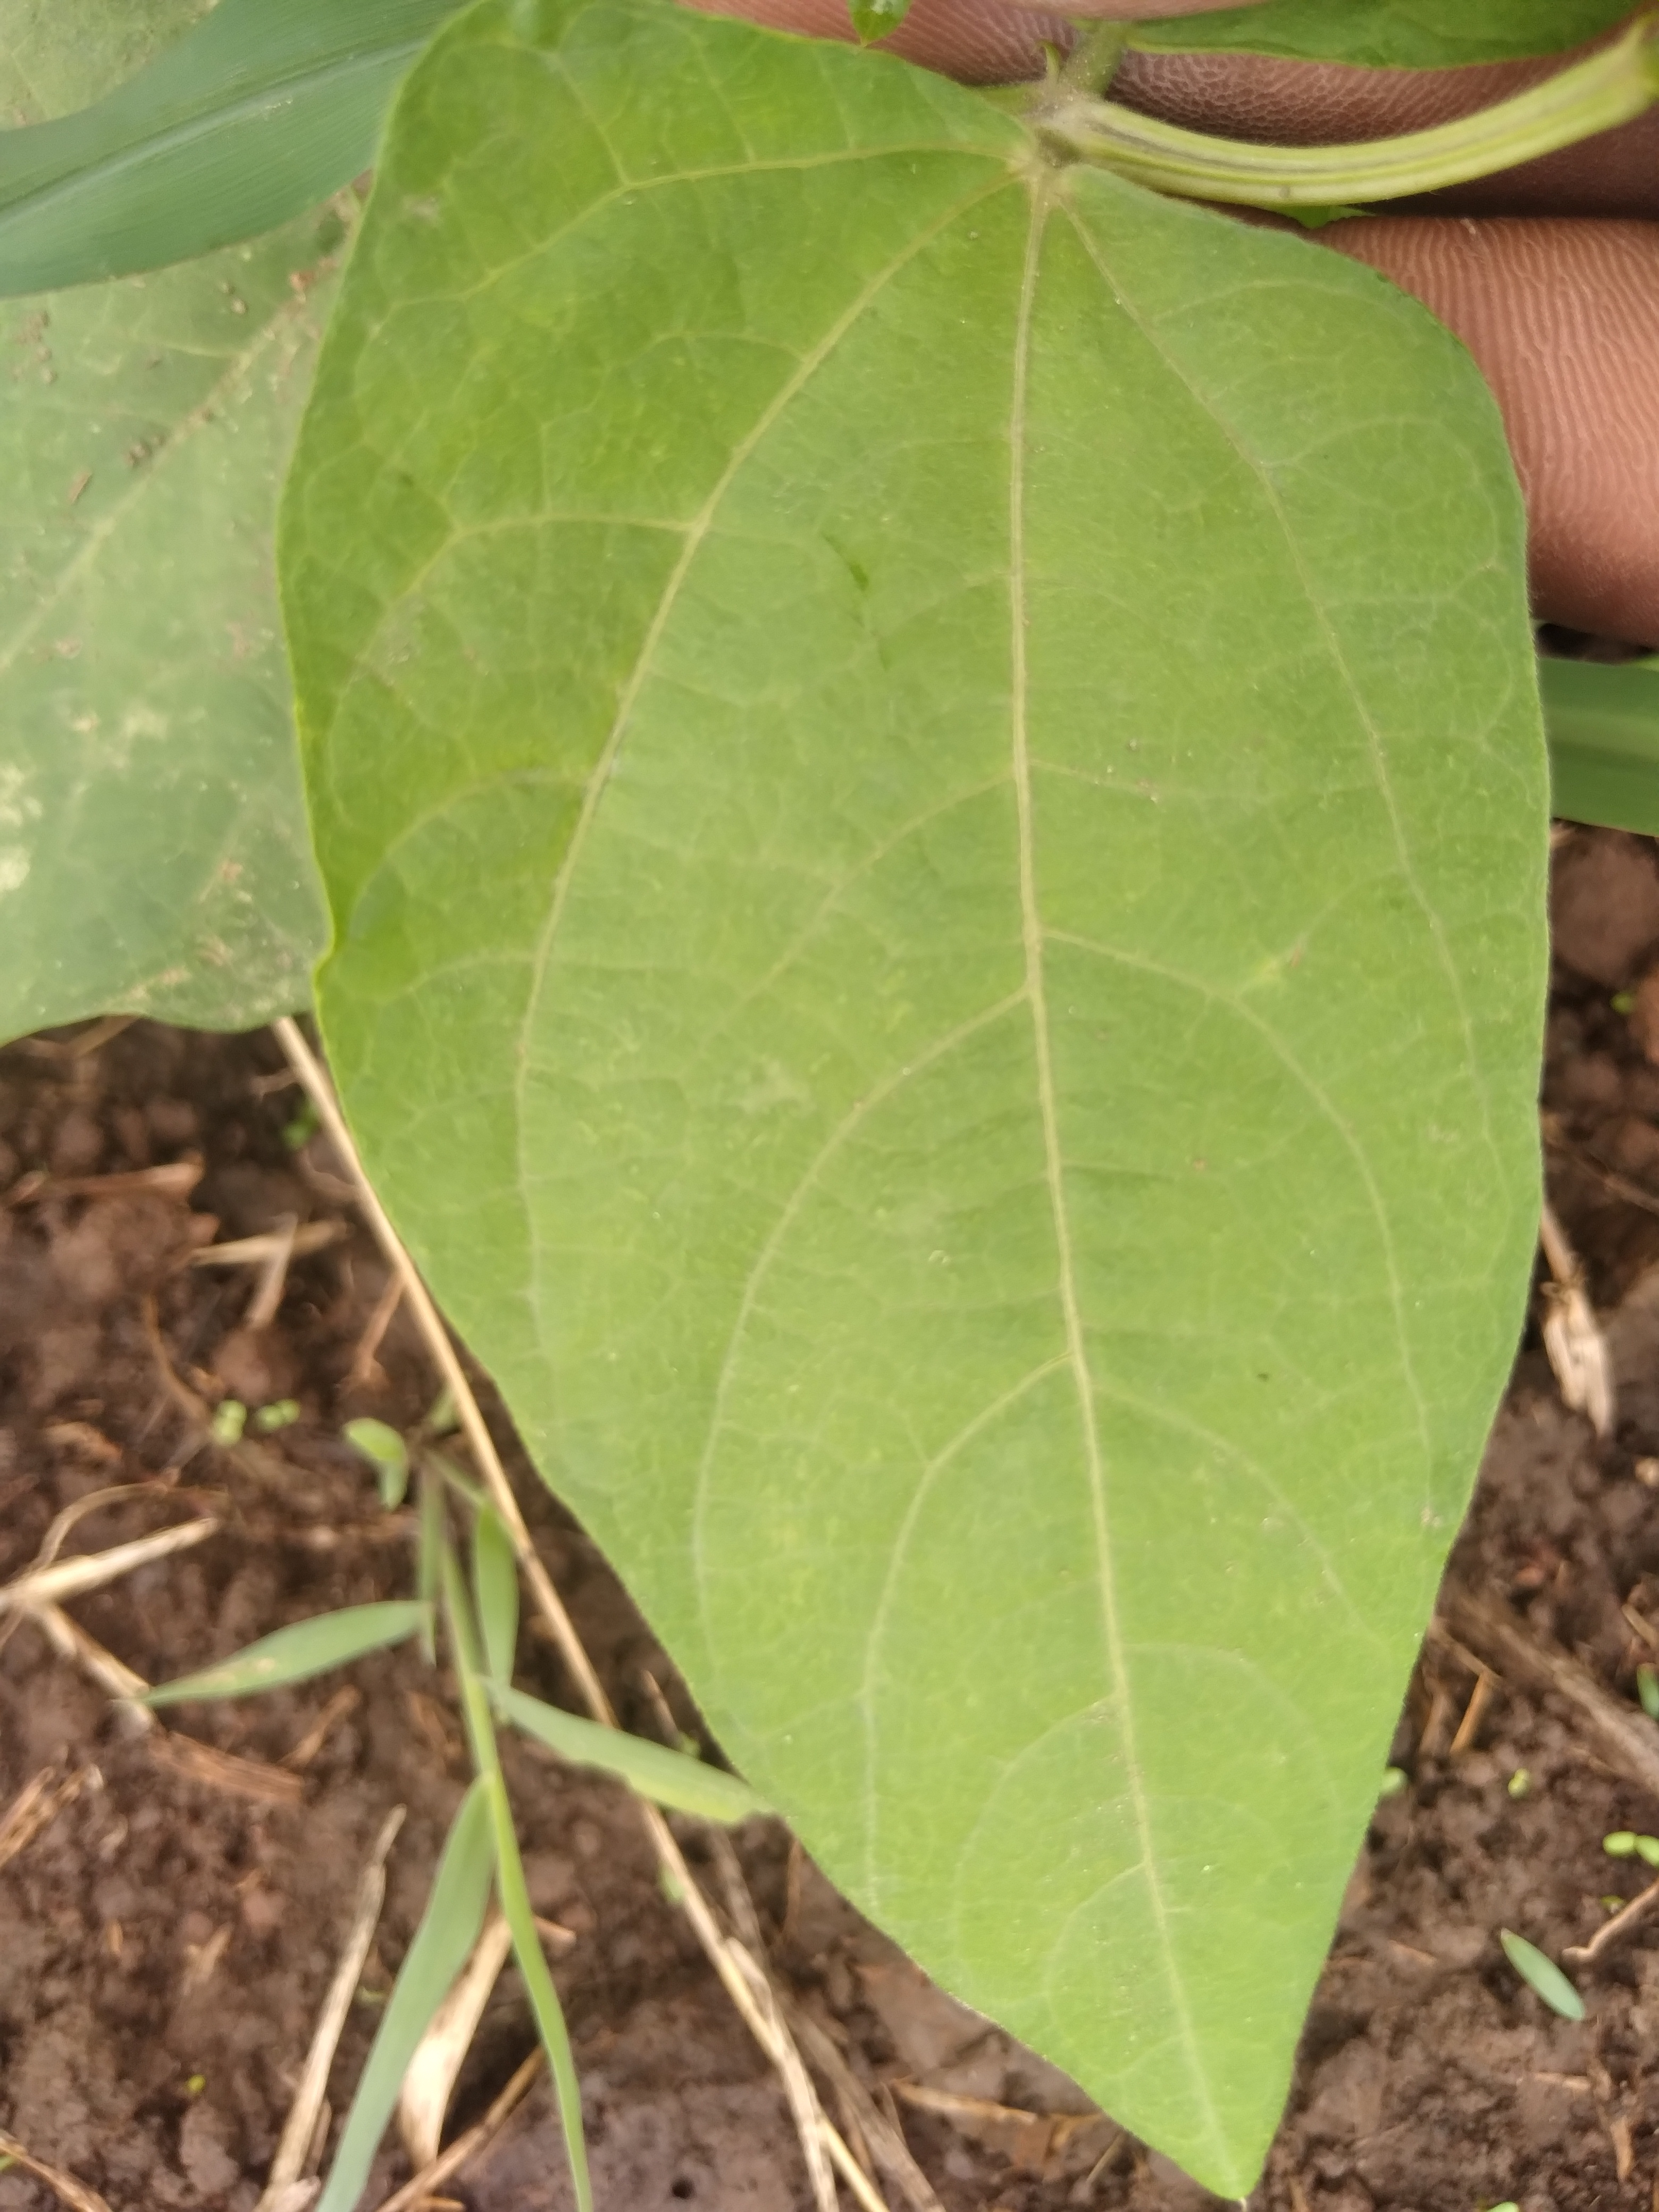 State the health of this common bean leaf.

healthy
